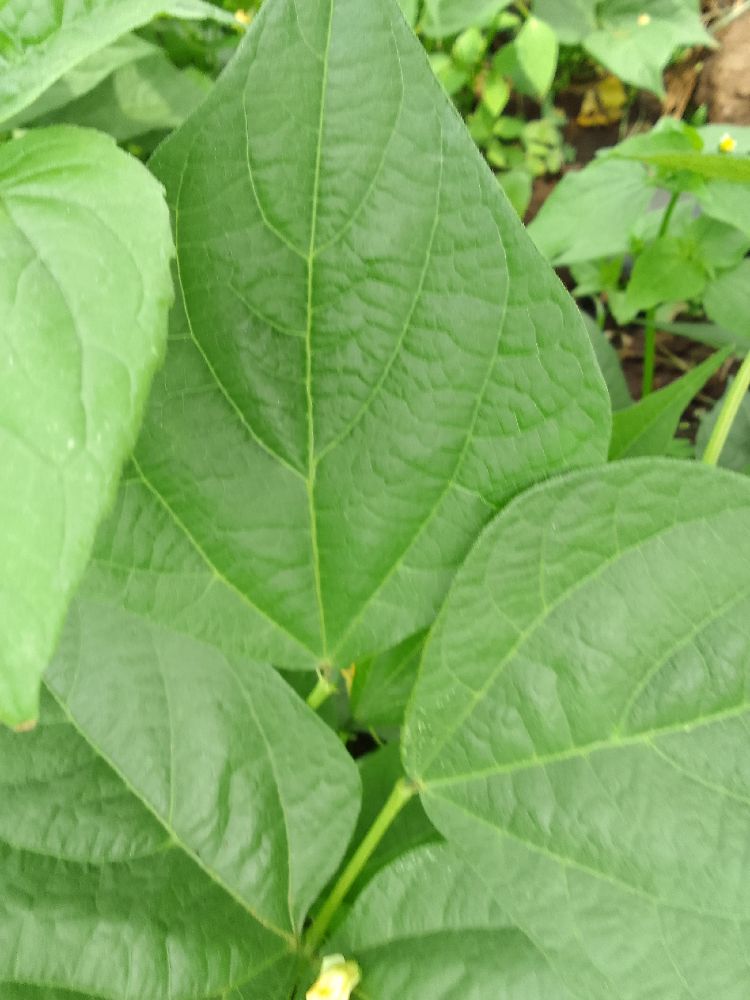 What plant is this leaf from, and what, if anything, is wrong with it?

common bean, healthy
